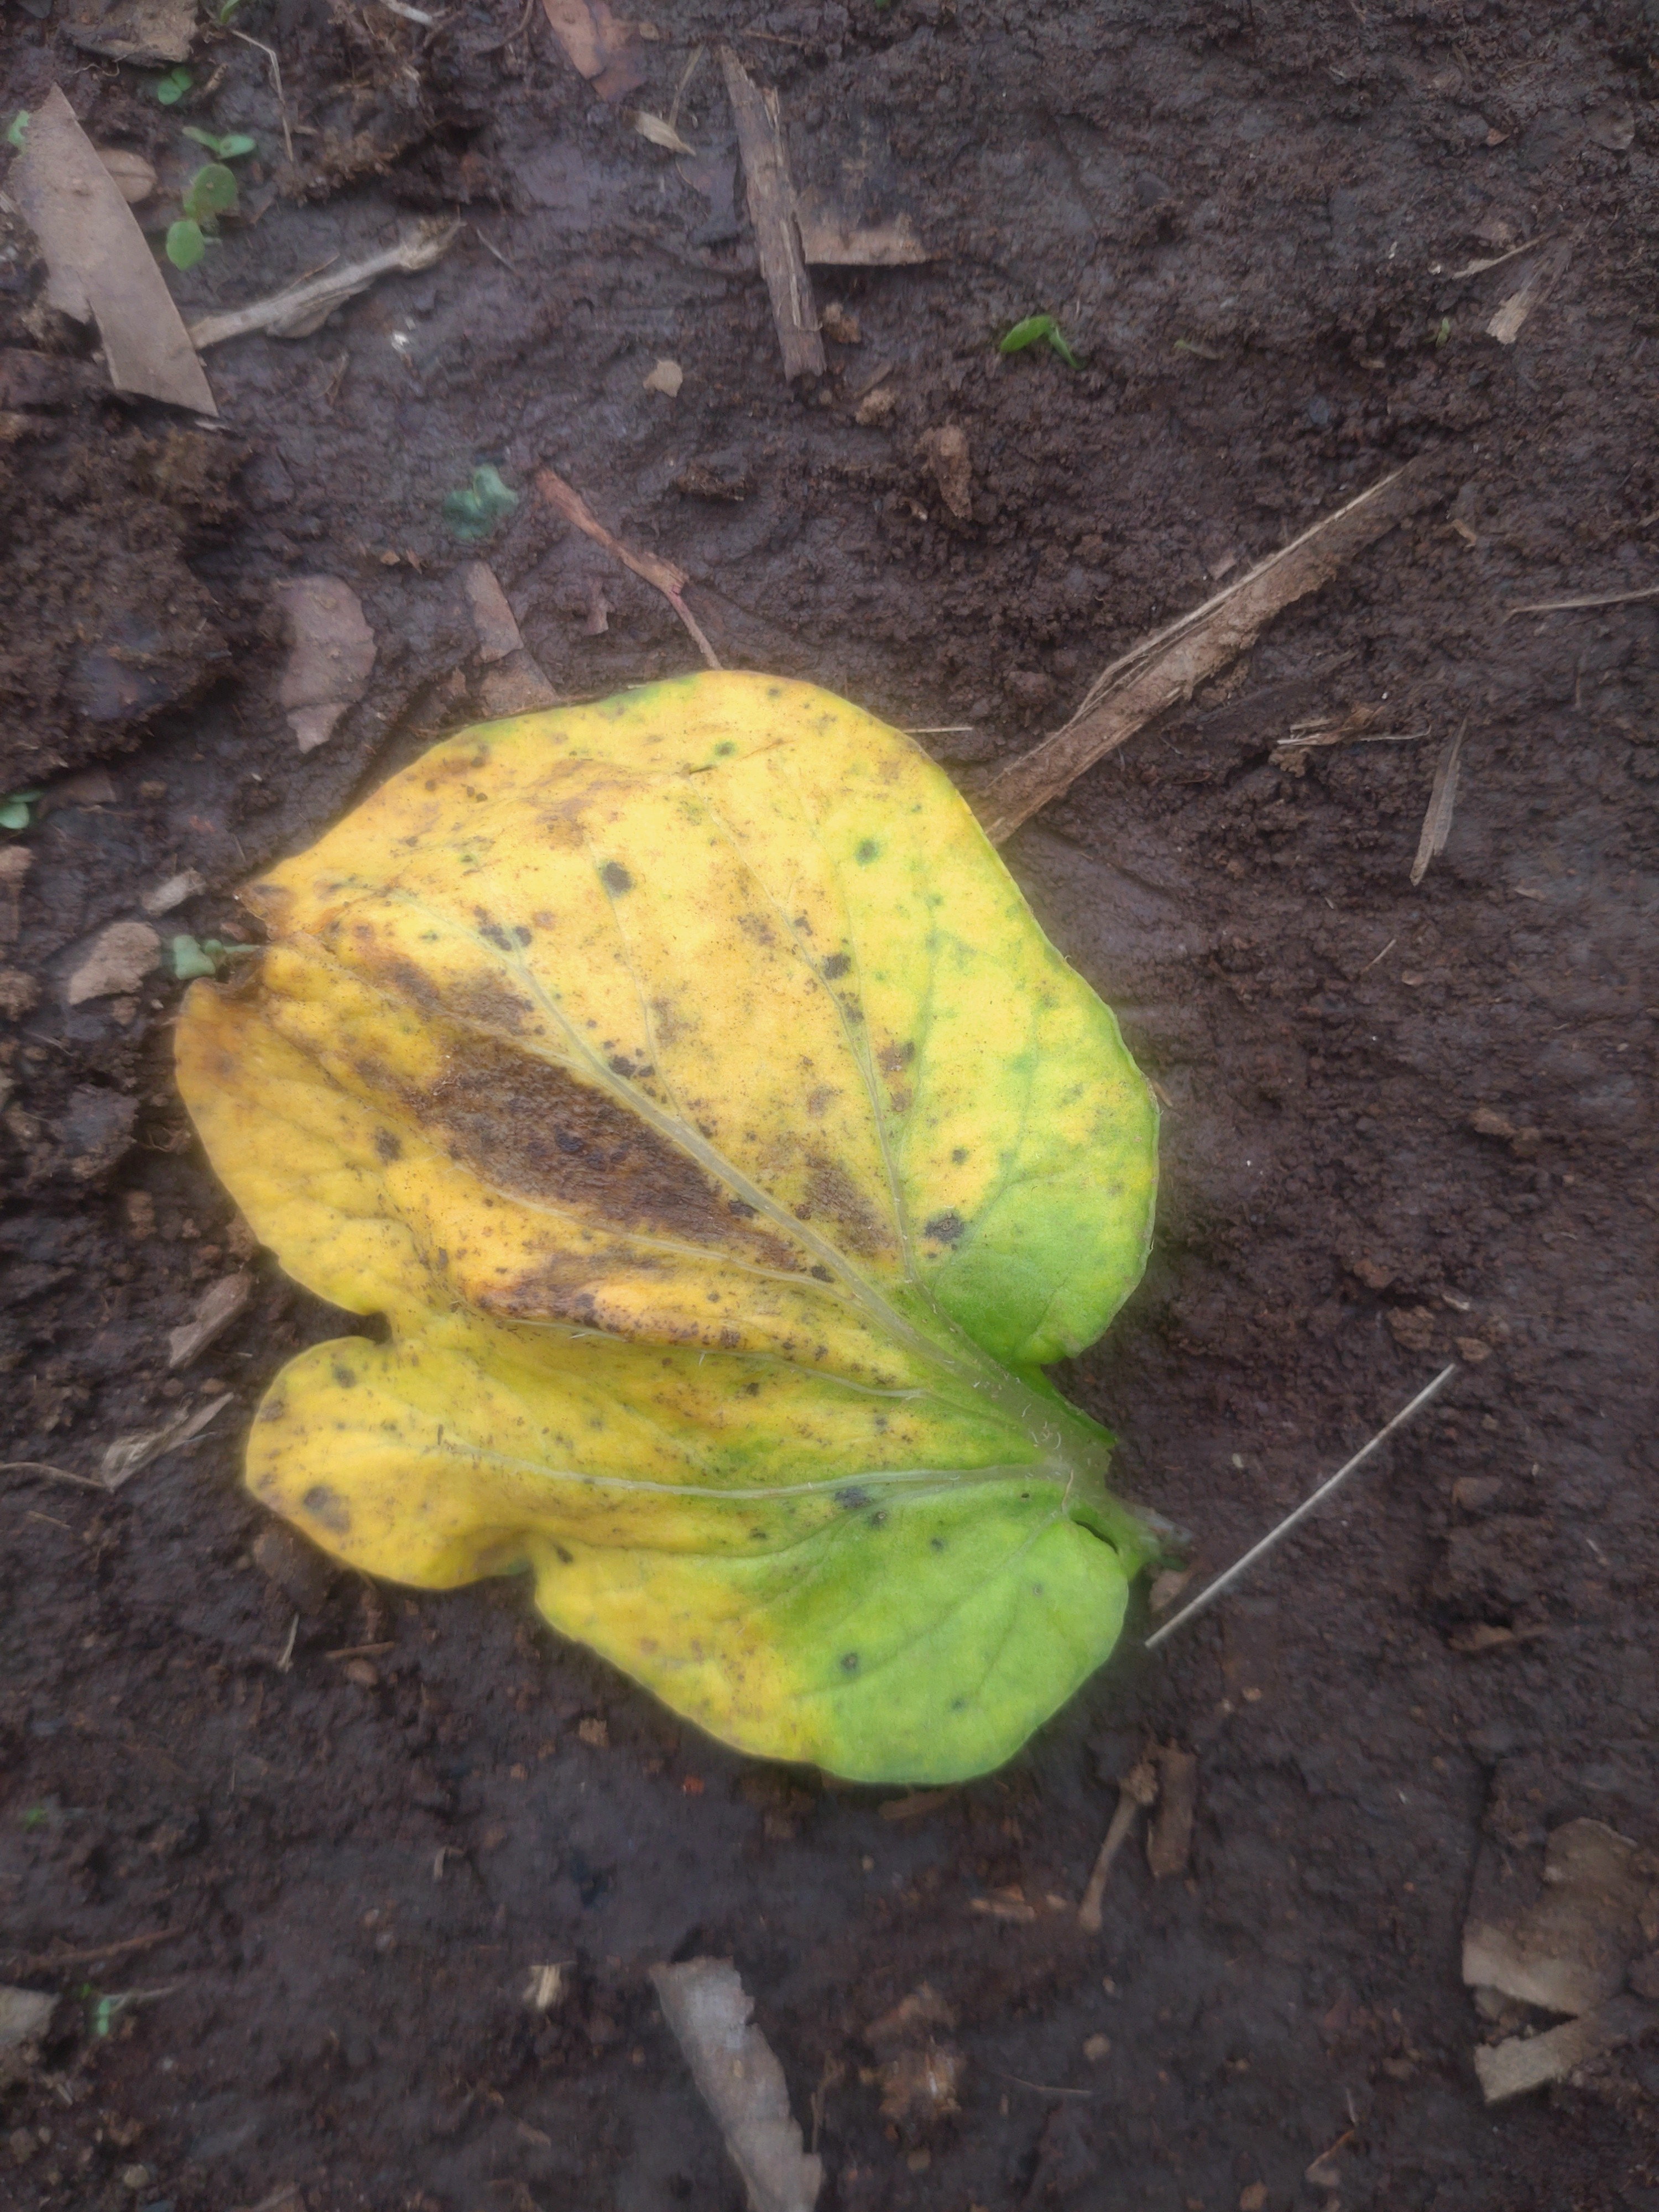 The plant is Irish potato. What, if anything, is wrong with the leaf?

late blight
